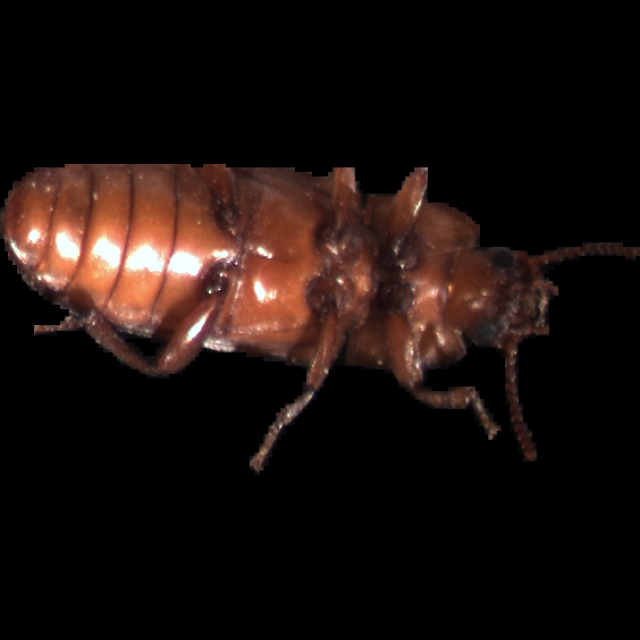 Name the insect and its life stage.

mealworm beetle
